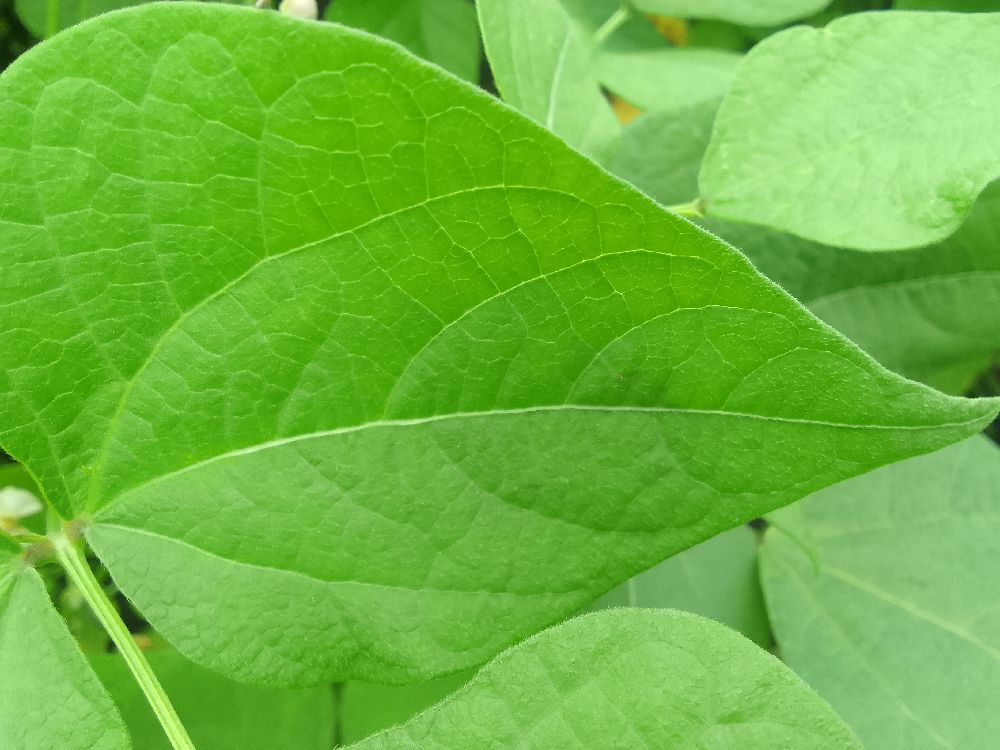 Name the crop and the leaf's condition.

common bean, healthy
